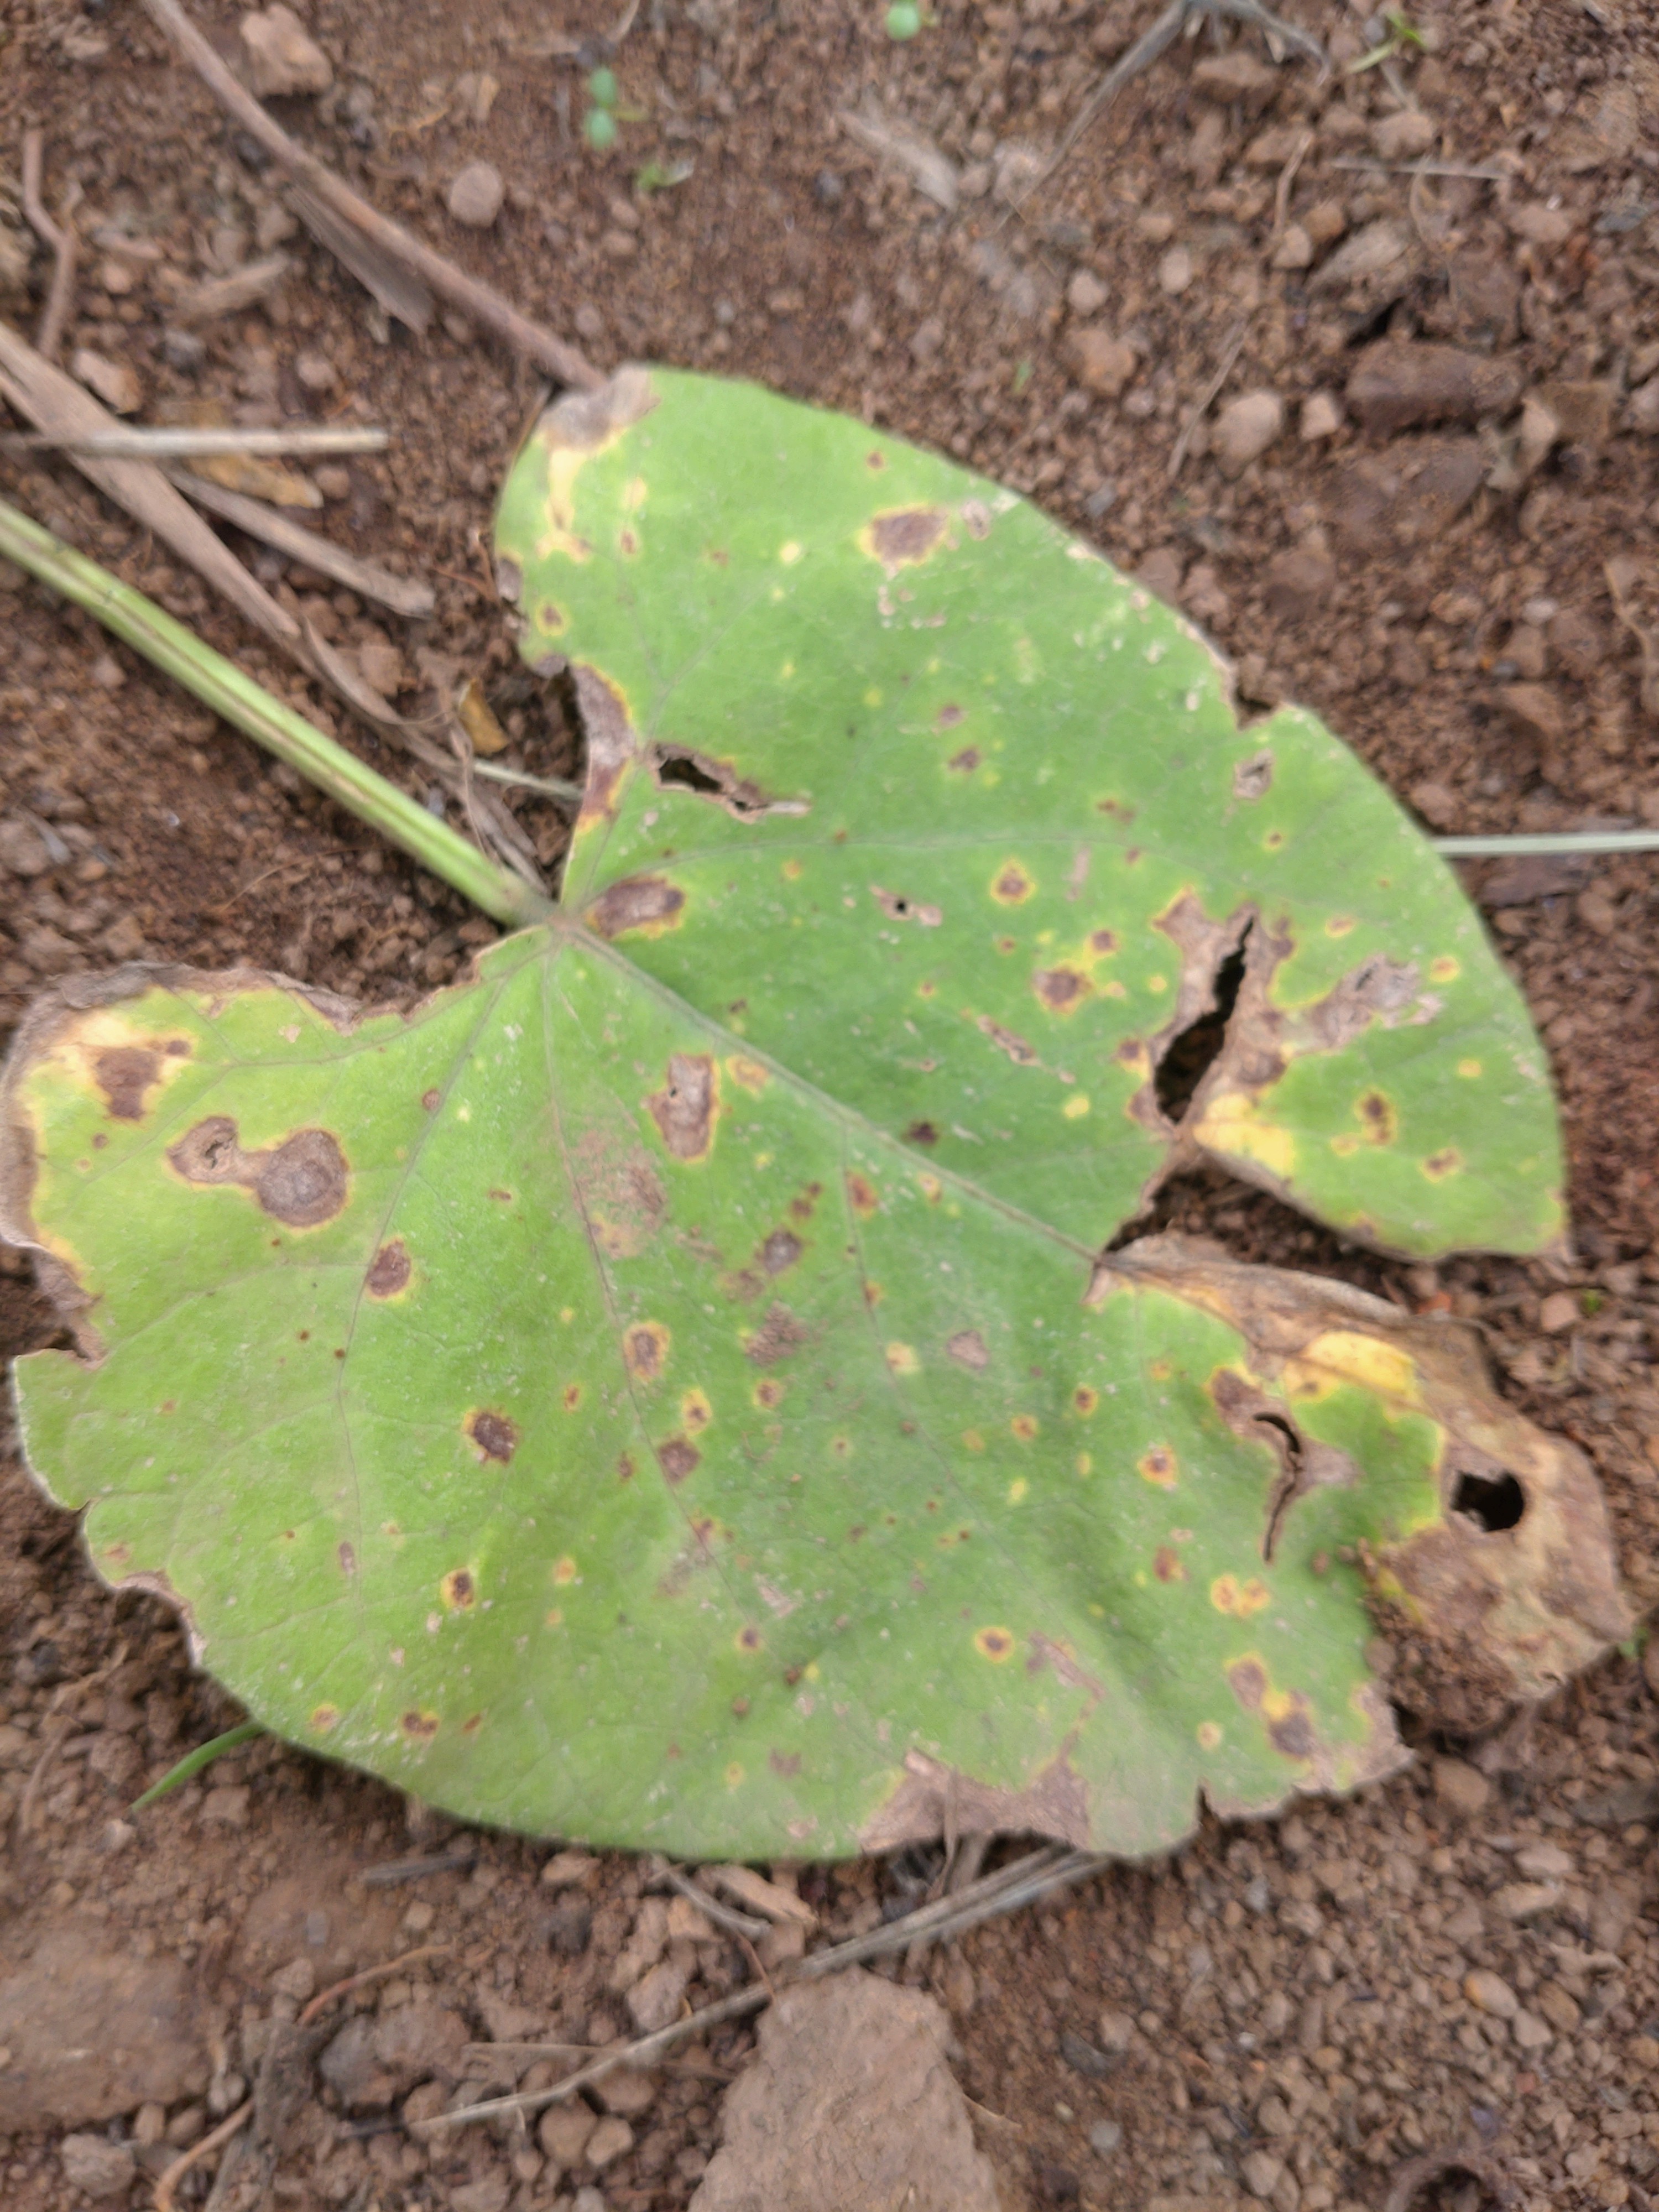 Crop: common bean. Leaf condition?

rust
